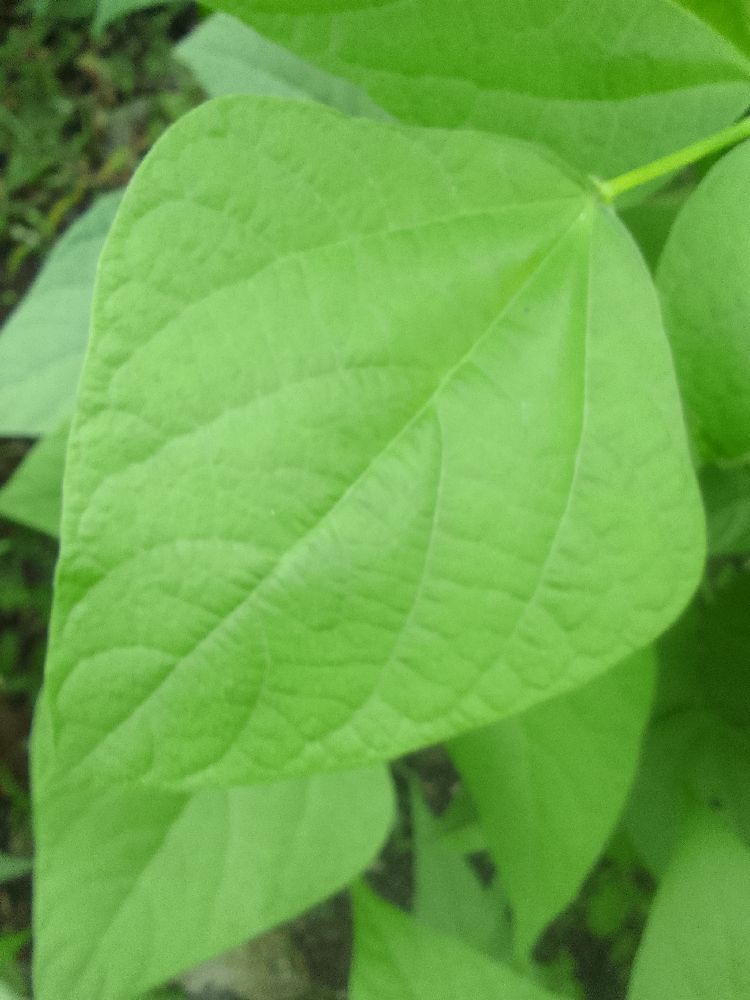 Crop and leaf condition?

common bean, healthy
